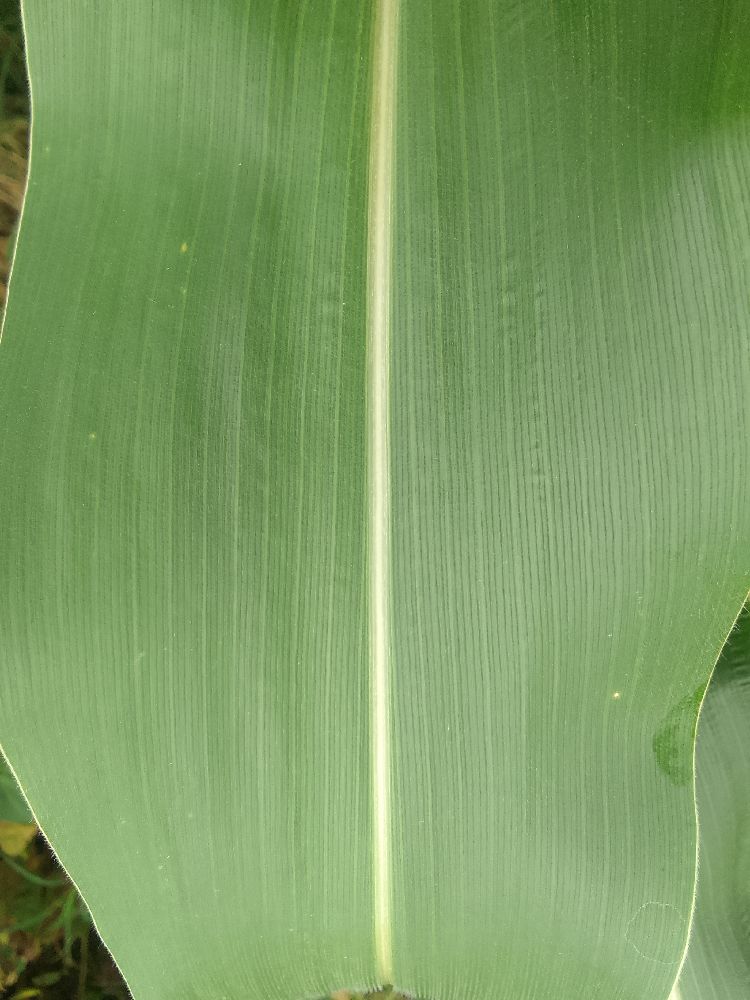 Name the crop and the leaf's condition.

maize, healthy
